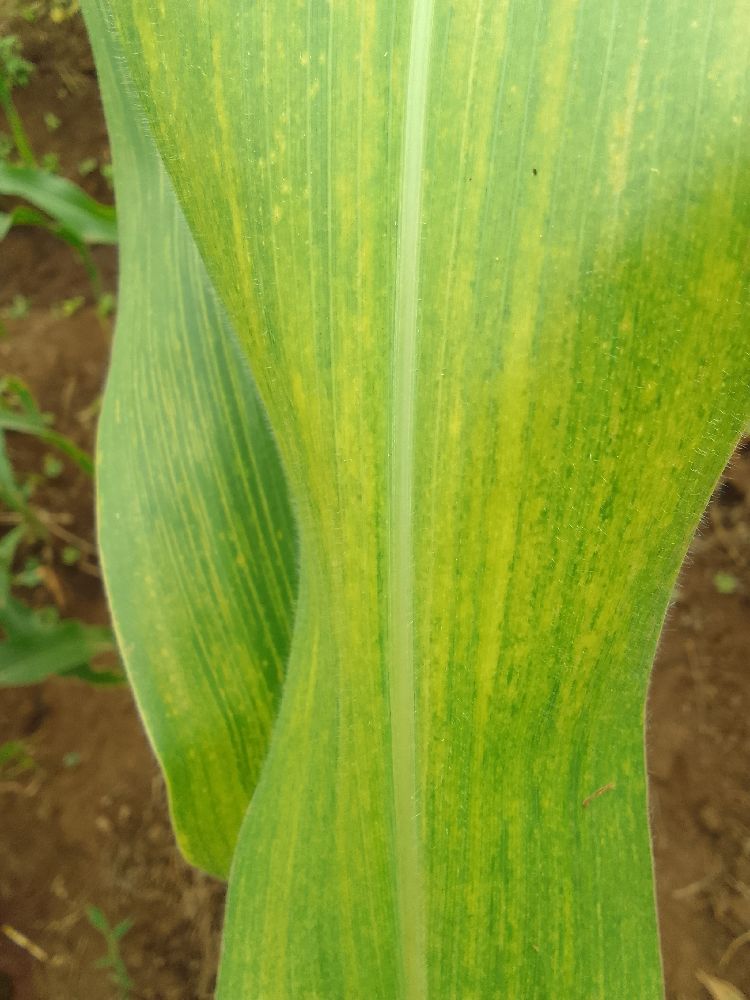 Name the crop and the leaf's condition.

maize, maize lethal necrosis
